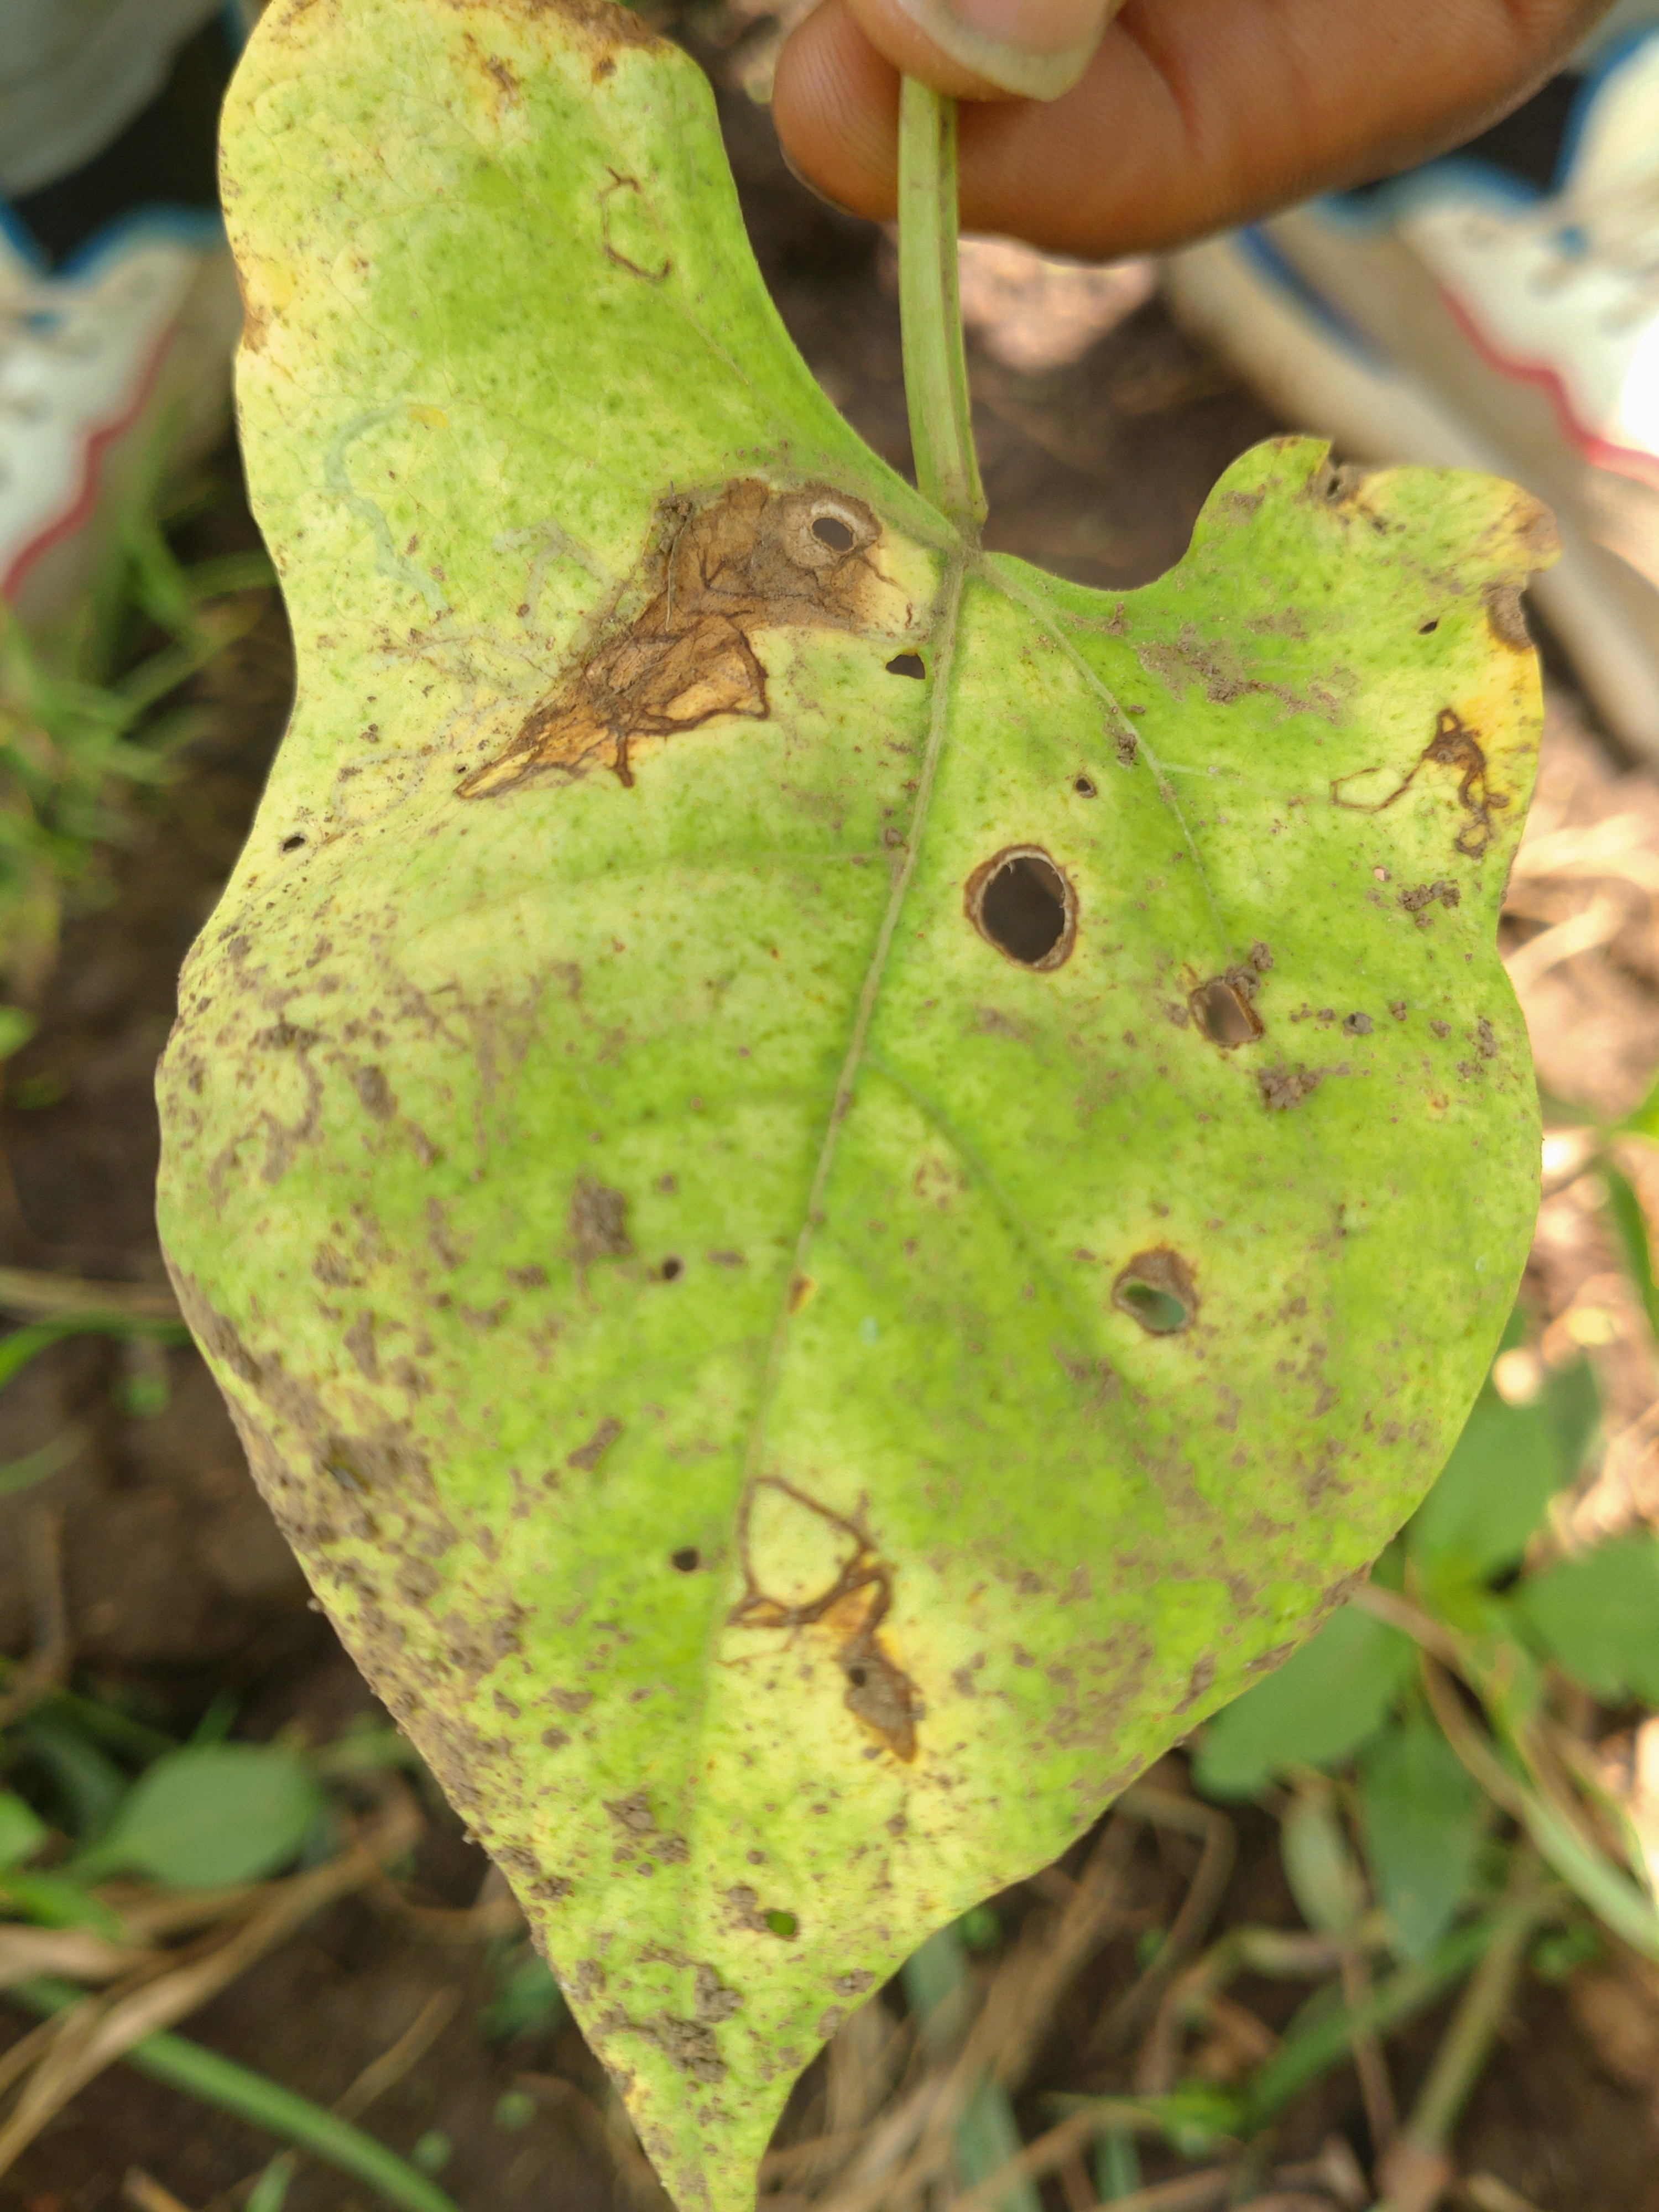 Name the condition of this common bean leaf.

anthracnose
